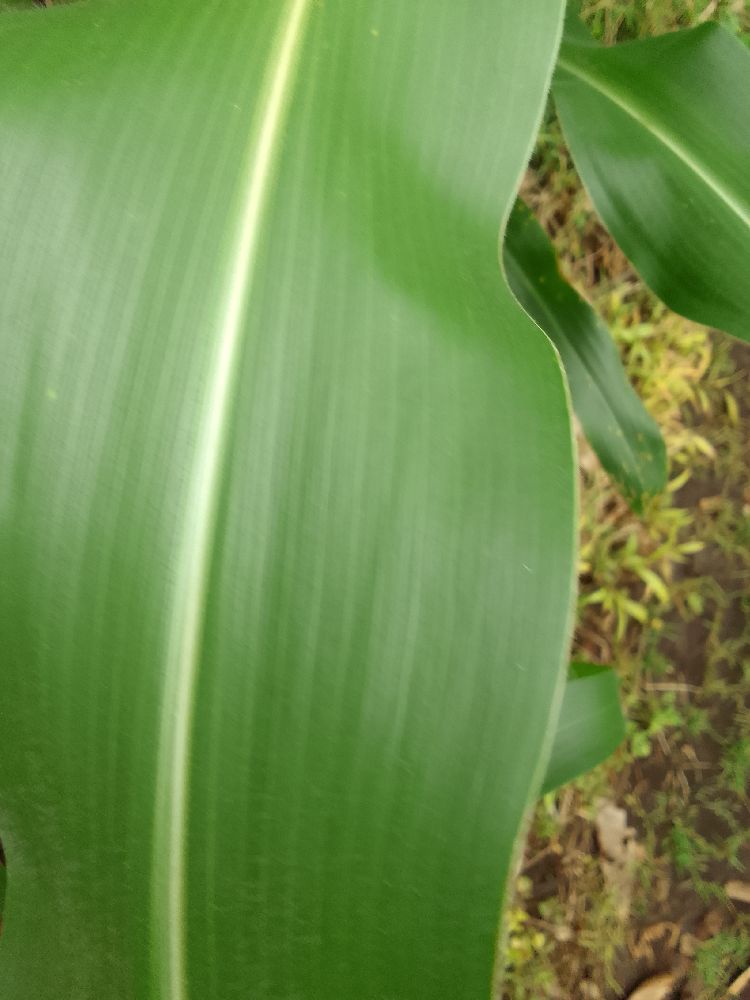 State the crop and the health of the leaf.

maize, healthy
